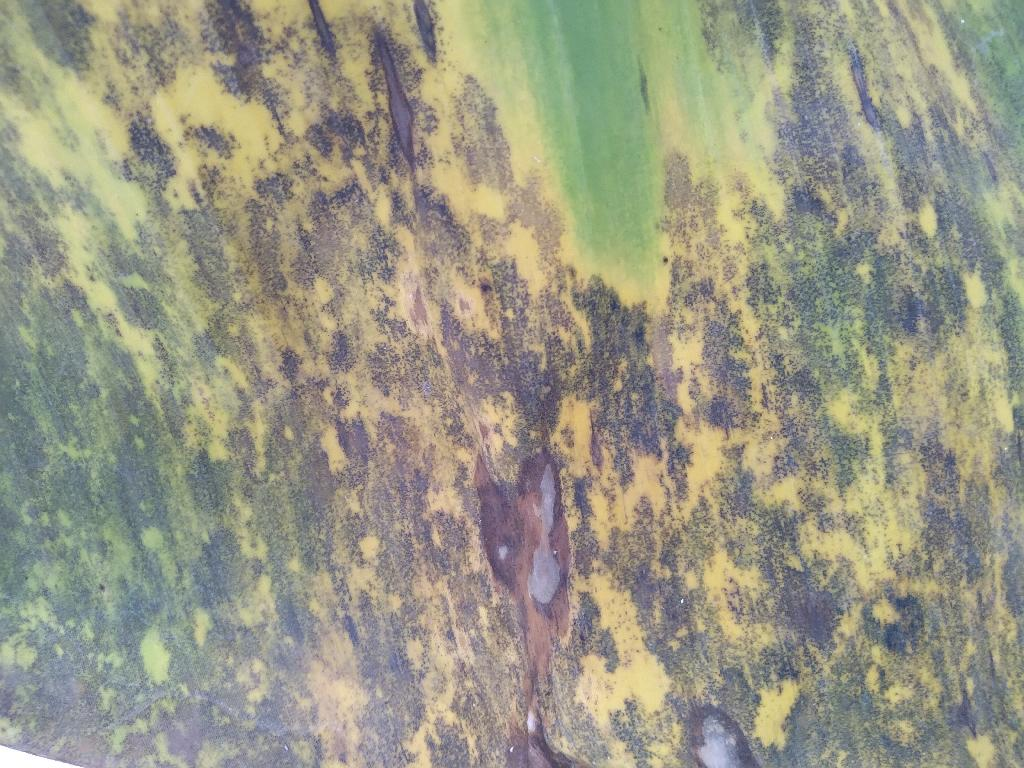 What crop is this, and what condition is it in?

banana, black sigatoka
